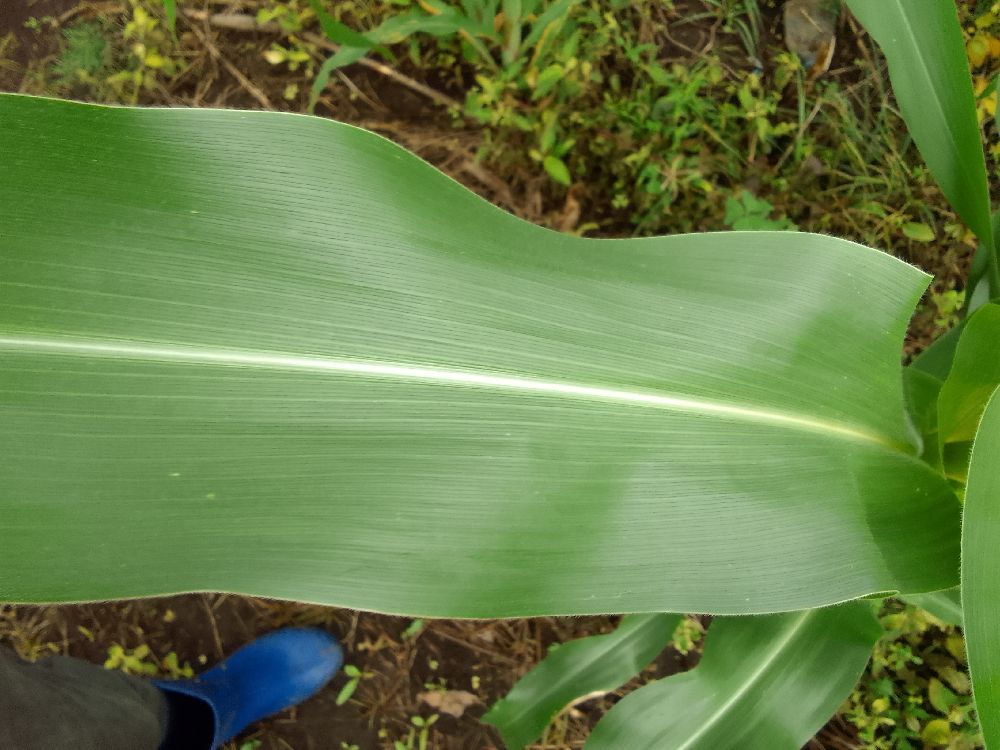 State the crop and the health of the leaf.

maize, healthy
